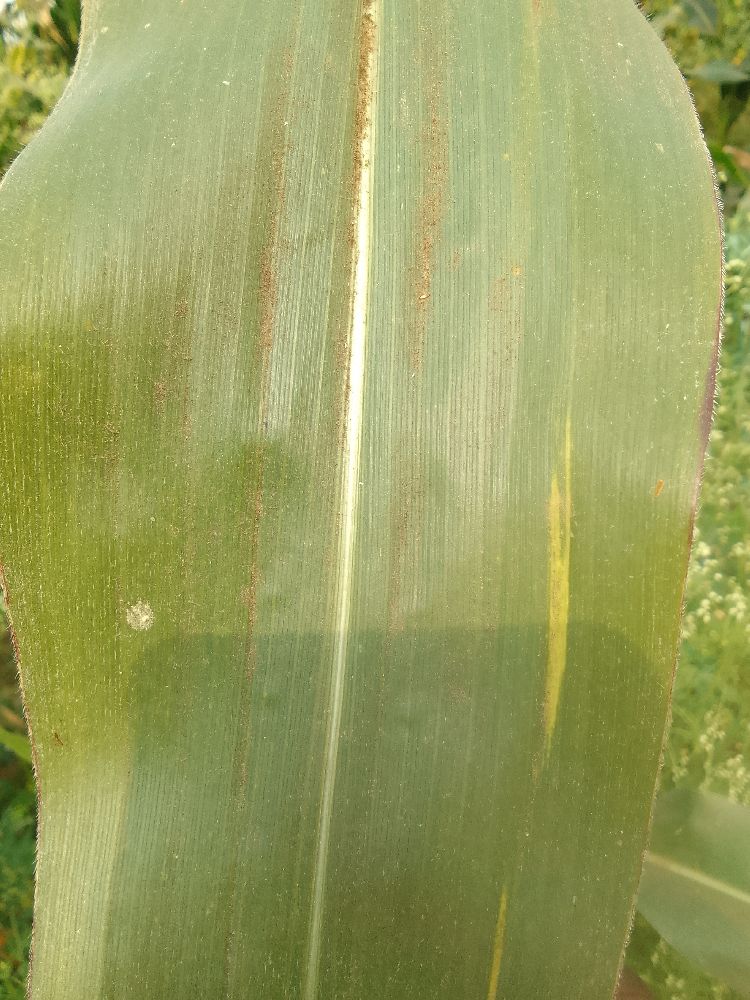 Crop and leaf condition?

maize, healthy
